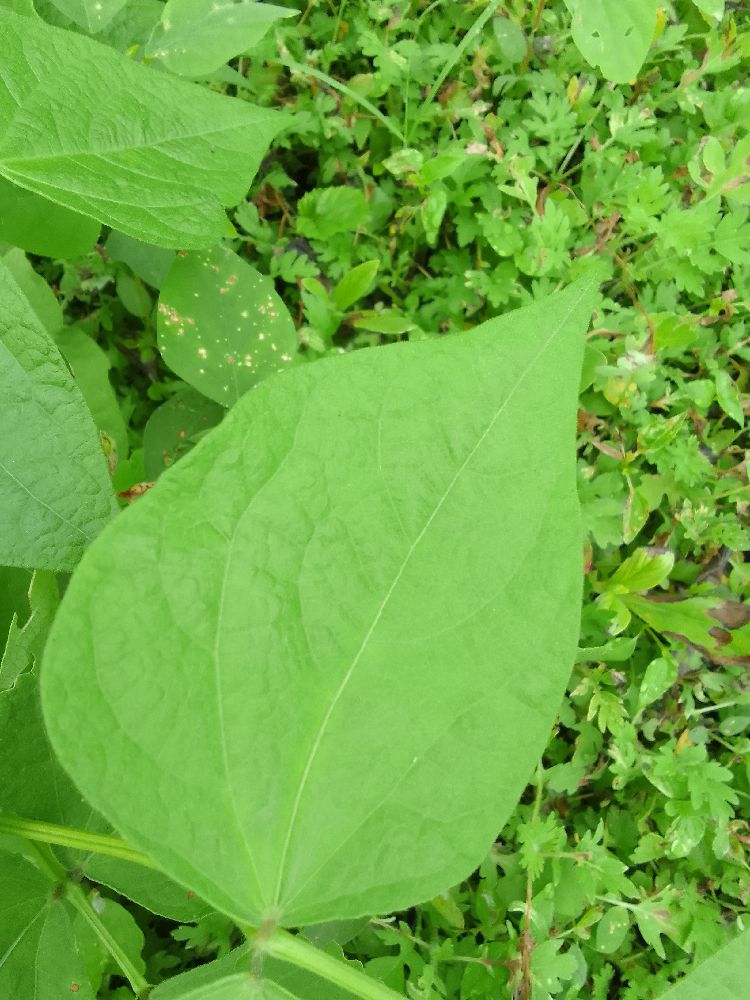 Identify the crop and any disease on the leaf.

common bean, healthy
